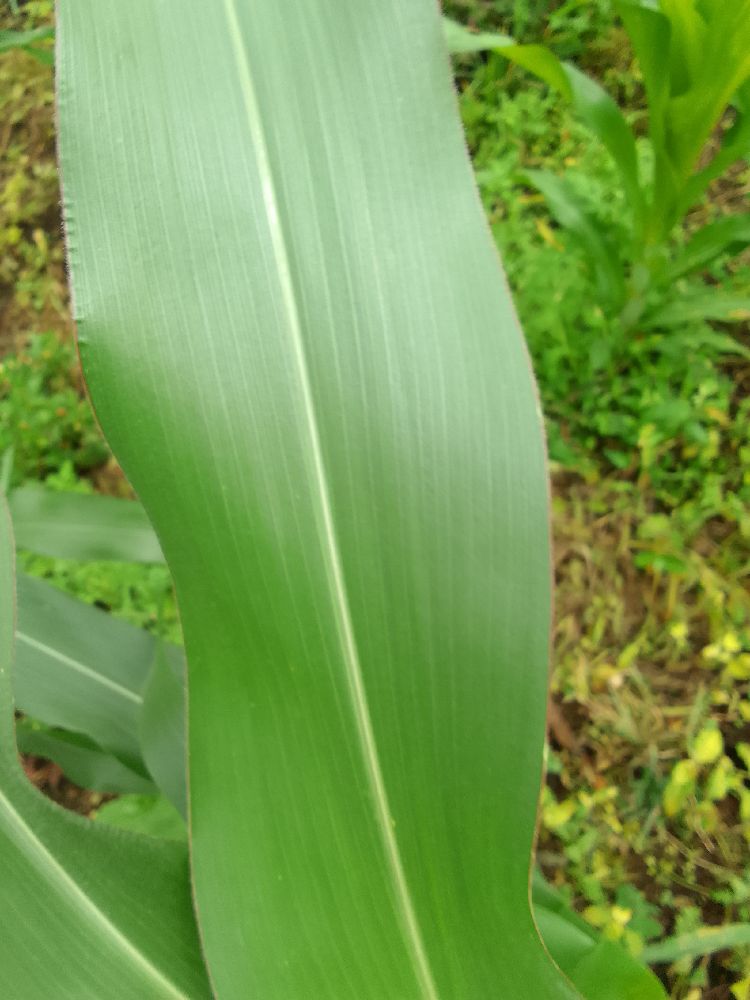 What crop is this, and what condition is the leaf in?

maize, healthy
